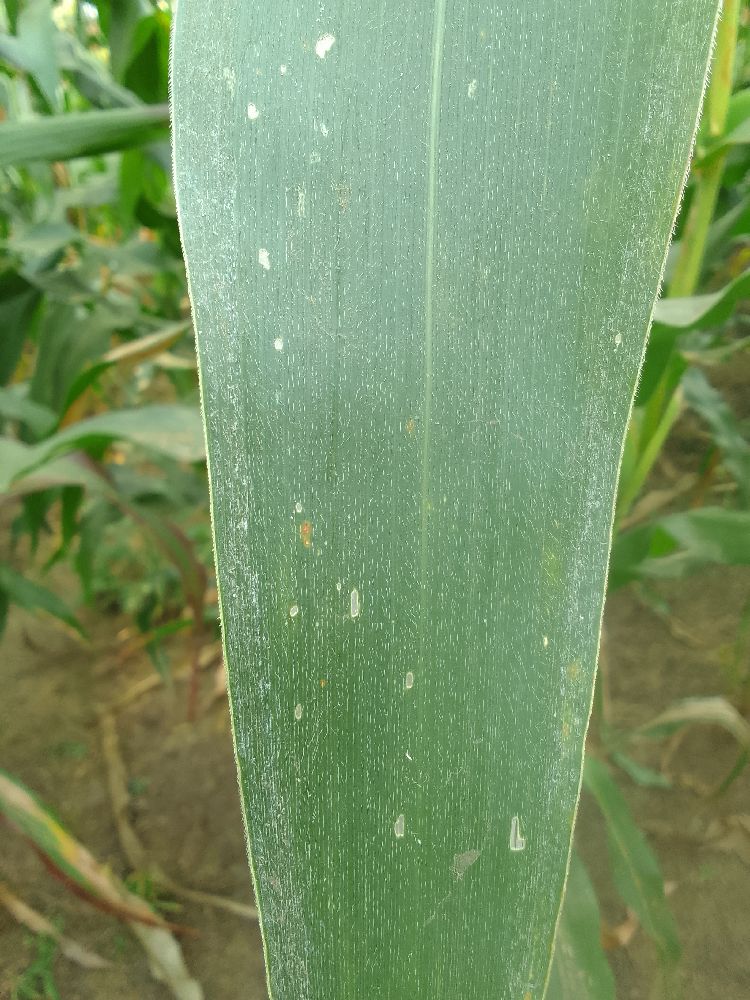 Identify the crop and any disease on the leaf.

maize, healthy
